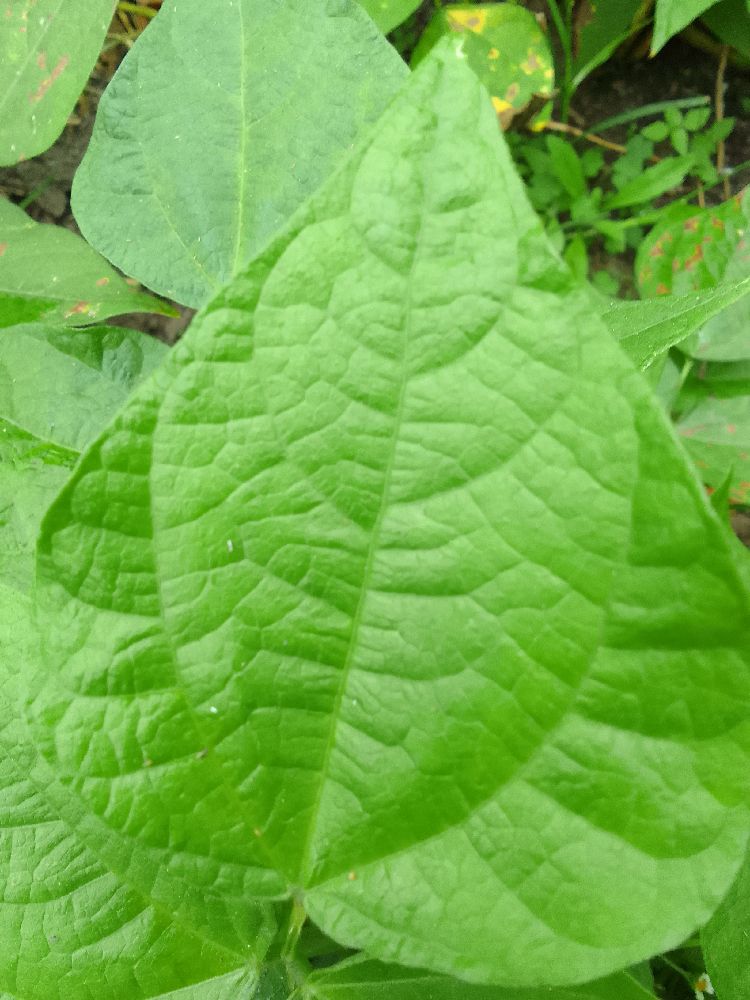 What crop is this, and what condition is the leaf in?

common bean, healthy
